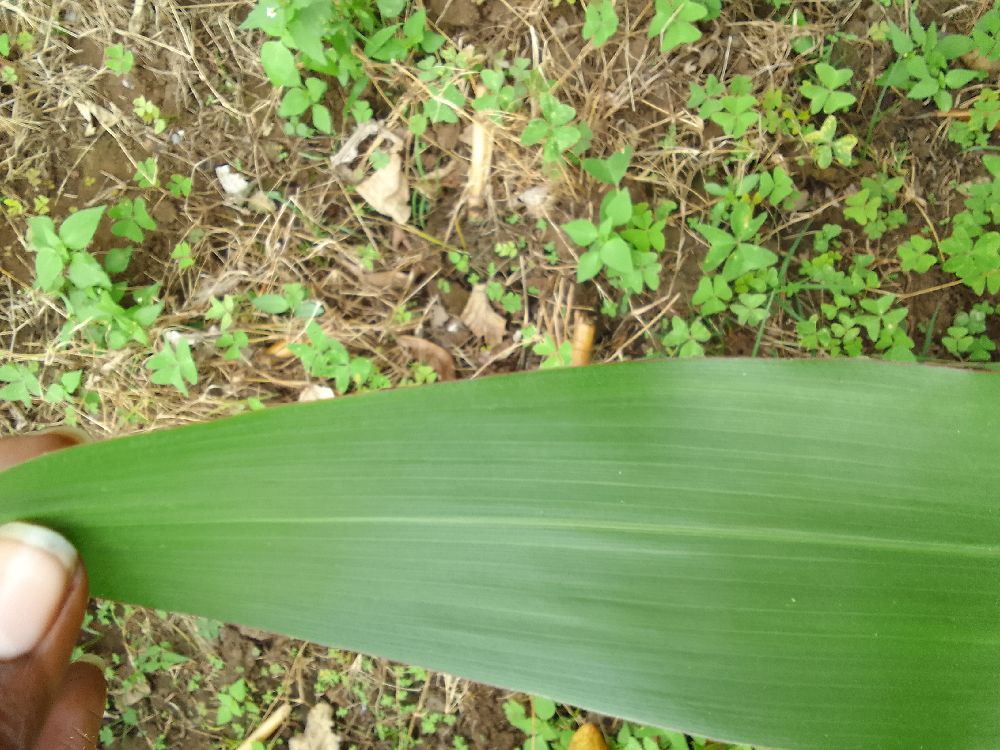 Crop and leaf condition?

maize, healthy
